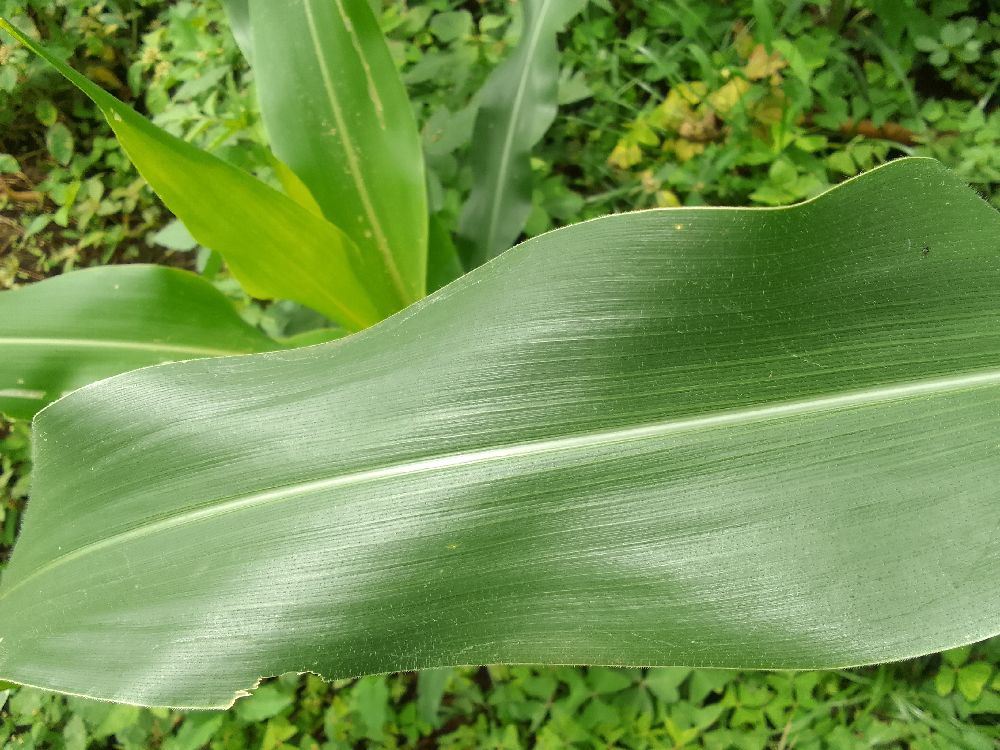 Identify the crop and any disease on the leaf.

maize, healthy
